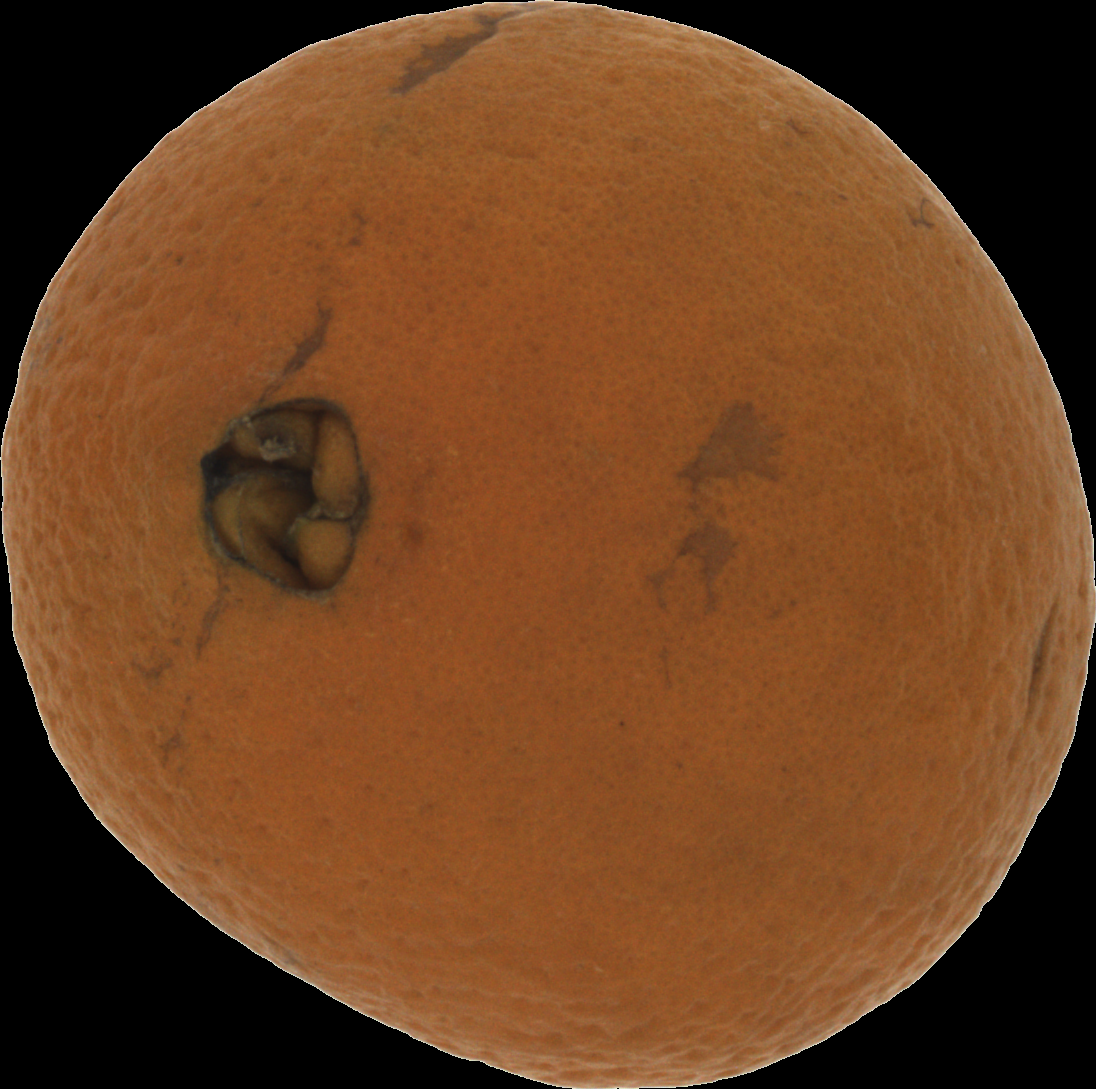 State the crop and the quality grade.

orange, bad
